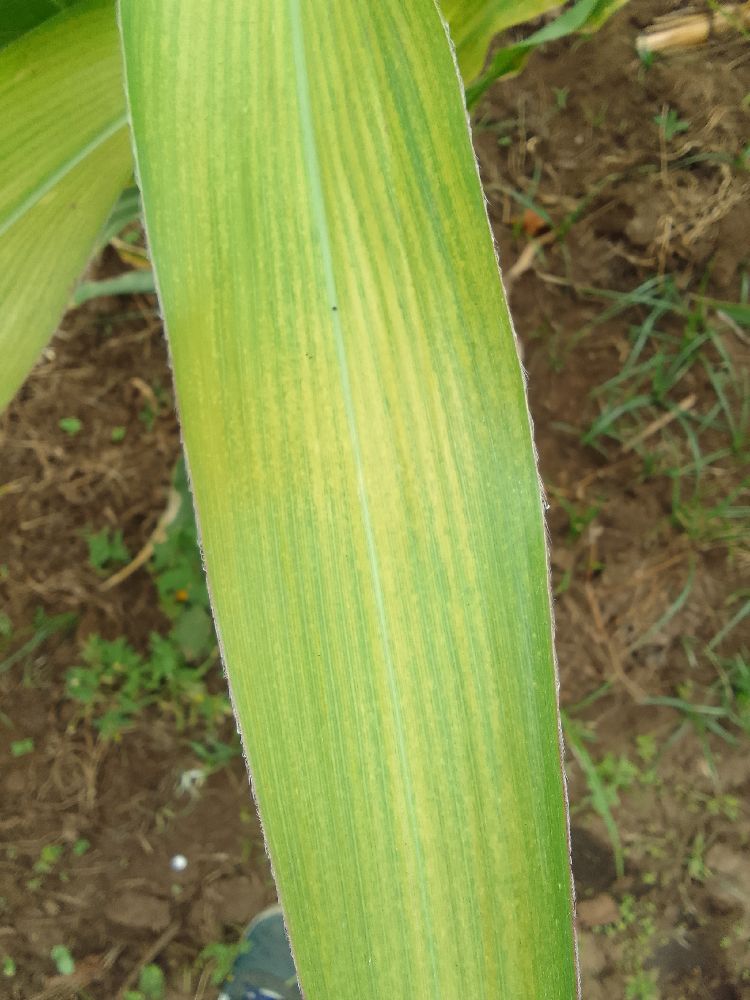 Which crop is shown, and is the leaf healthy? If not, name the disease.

maize, maize lethal necrosis
